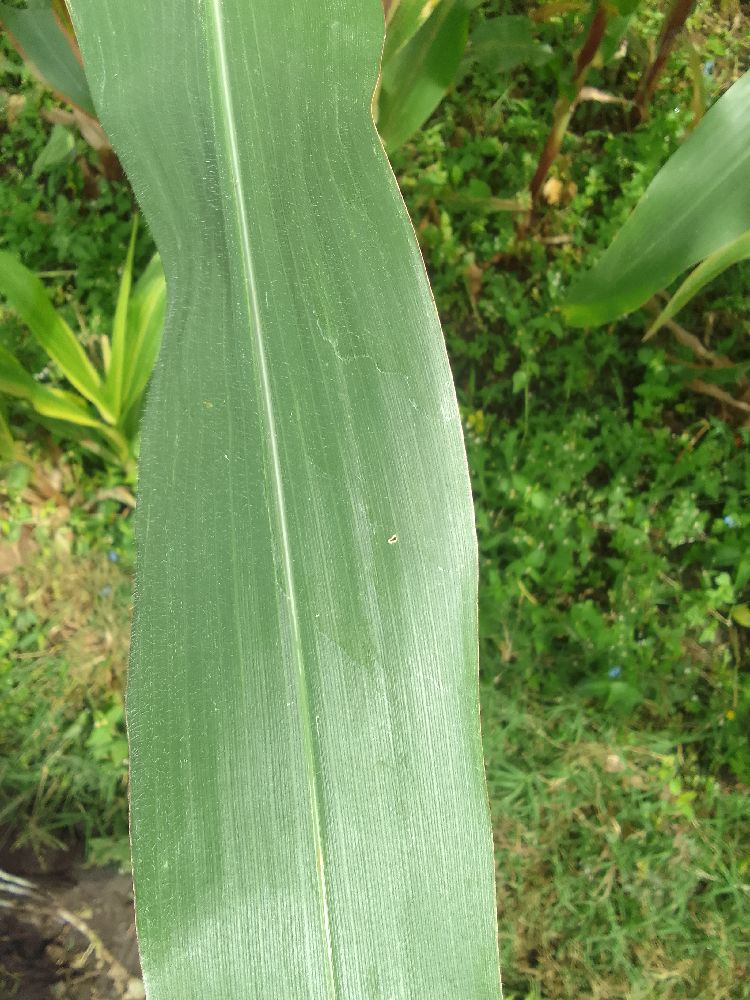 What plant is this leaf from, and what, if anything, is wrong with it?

maize, healthy
